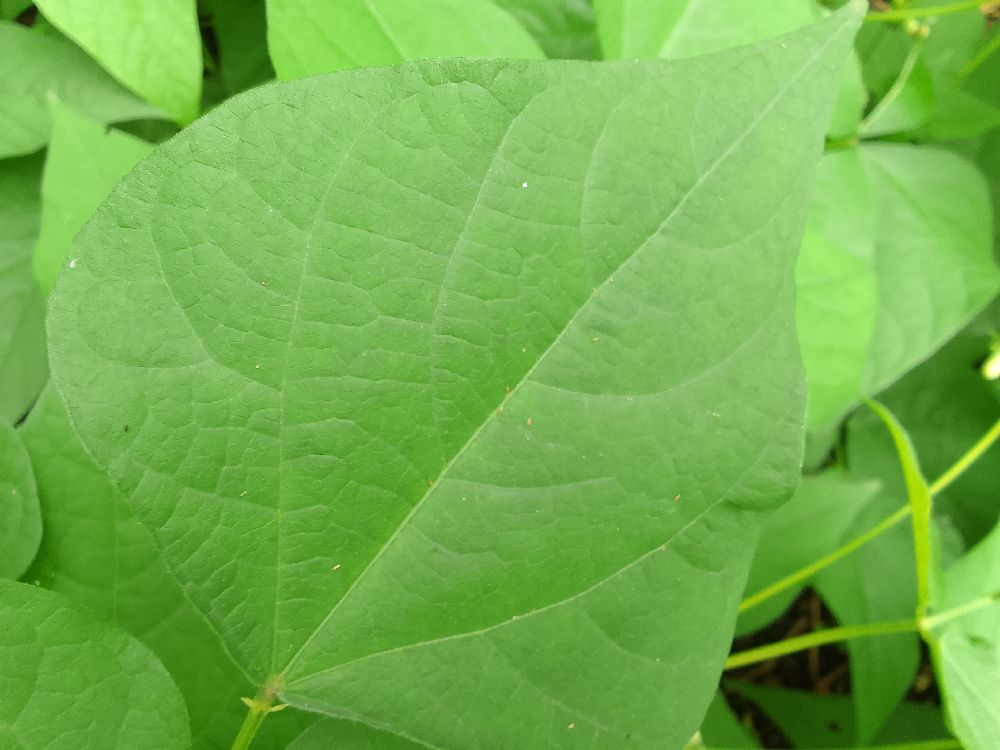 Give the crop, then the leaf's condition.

common bean, healthy
